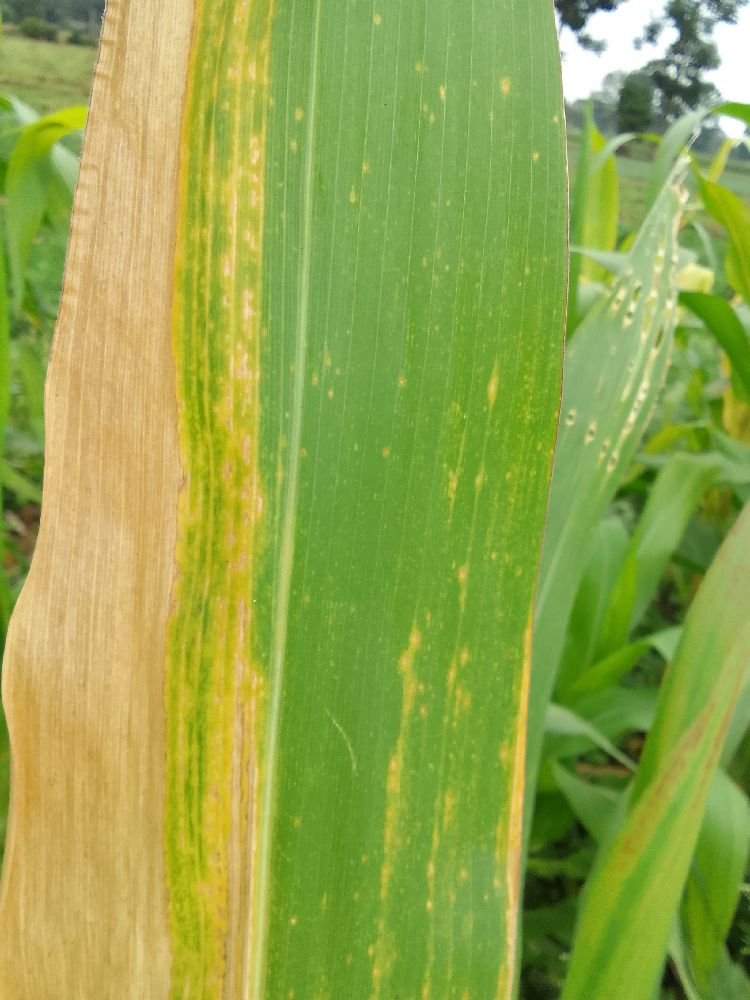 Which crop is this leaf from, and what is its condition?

maize, maize lethal necrosis
